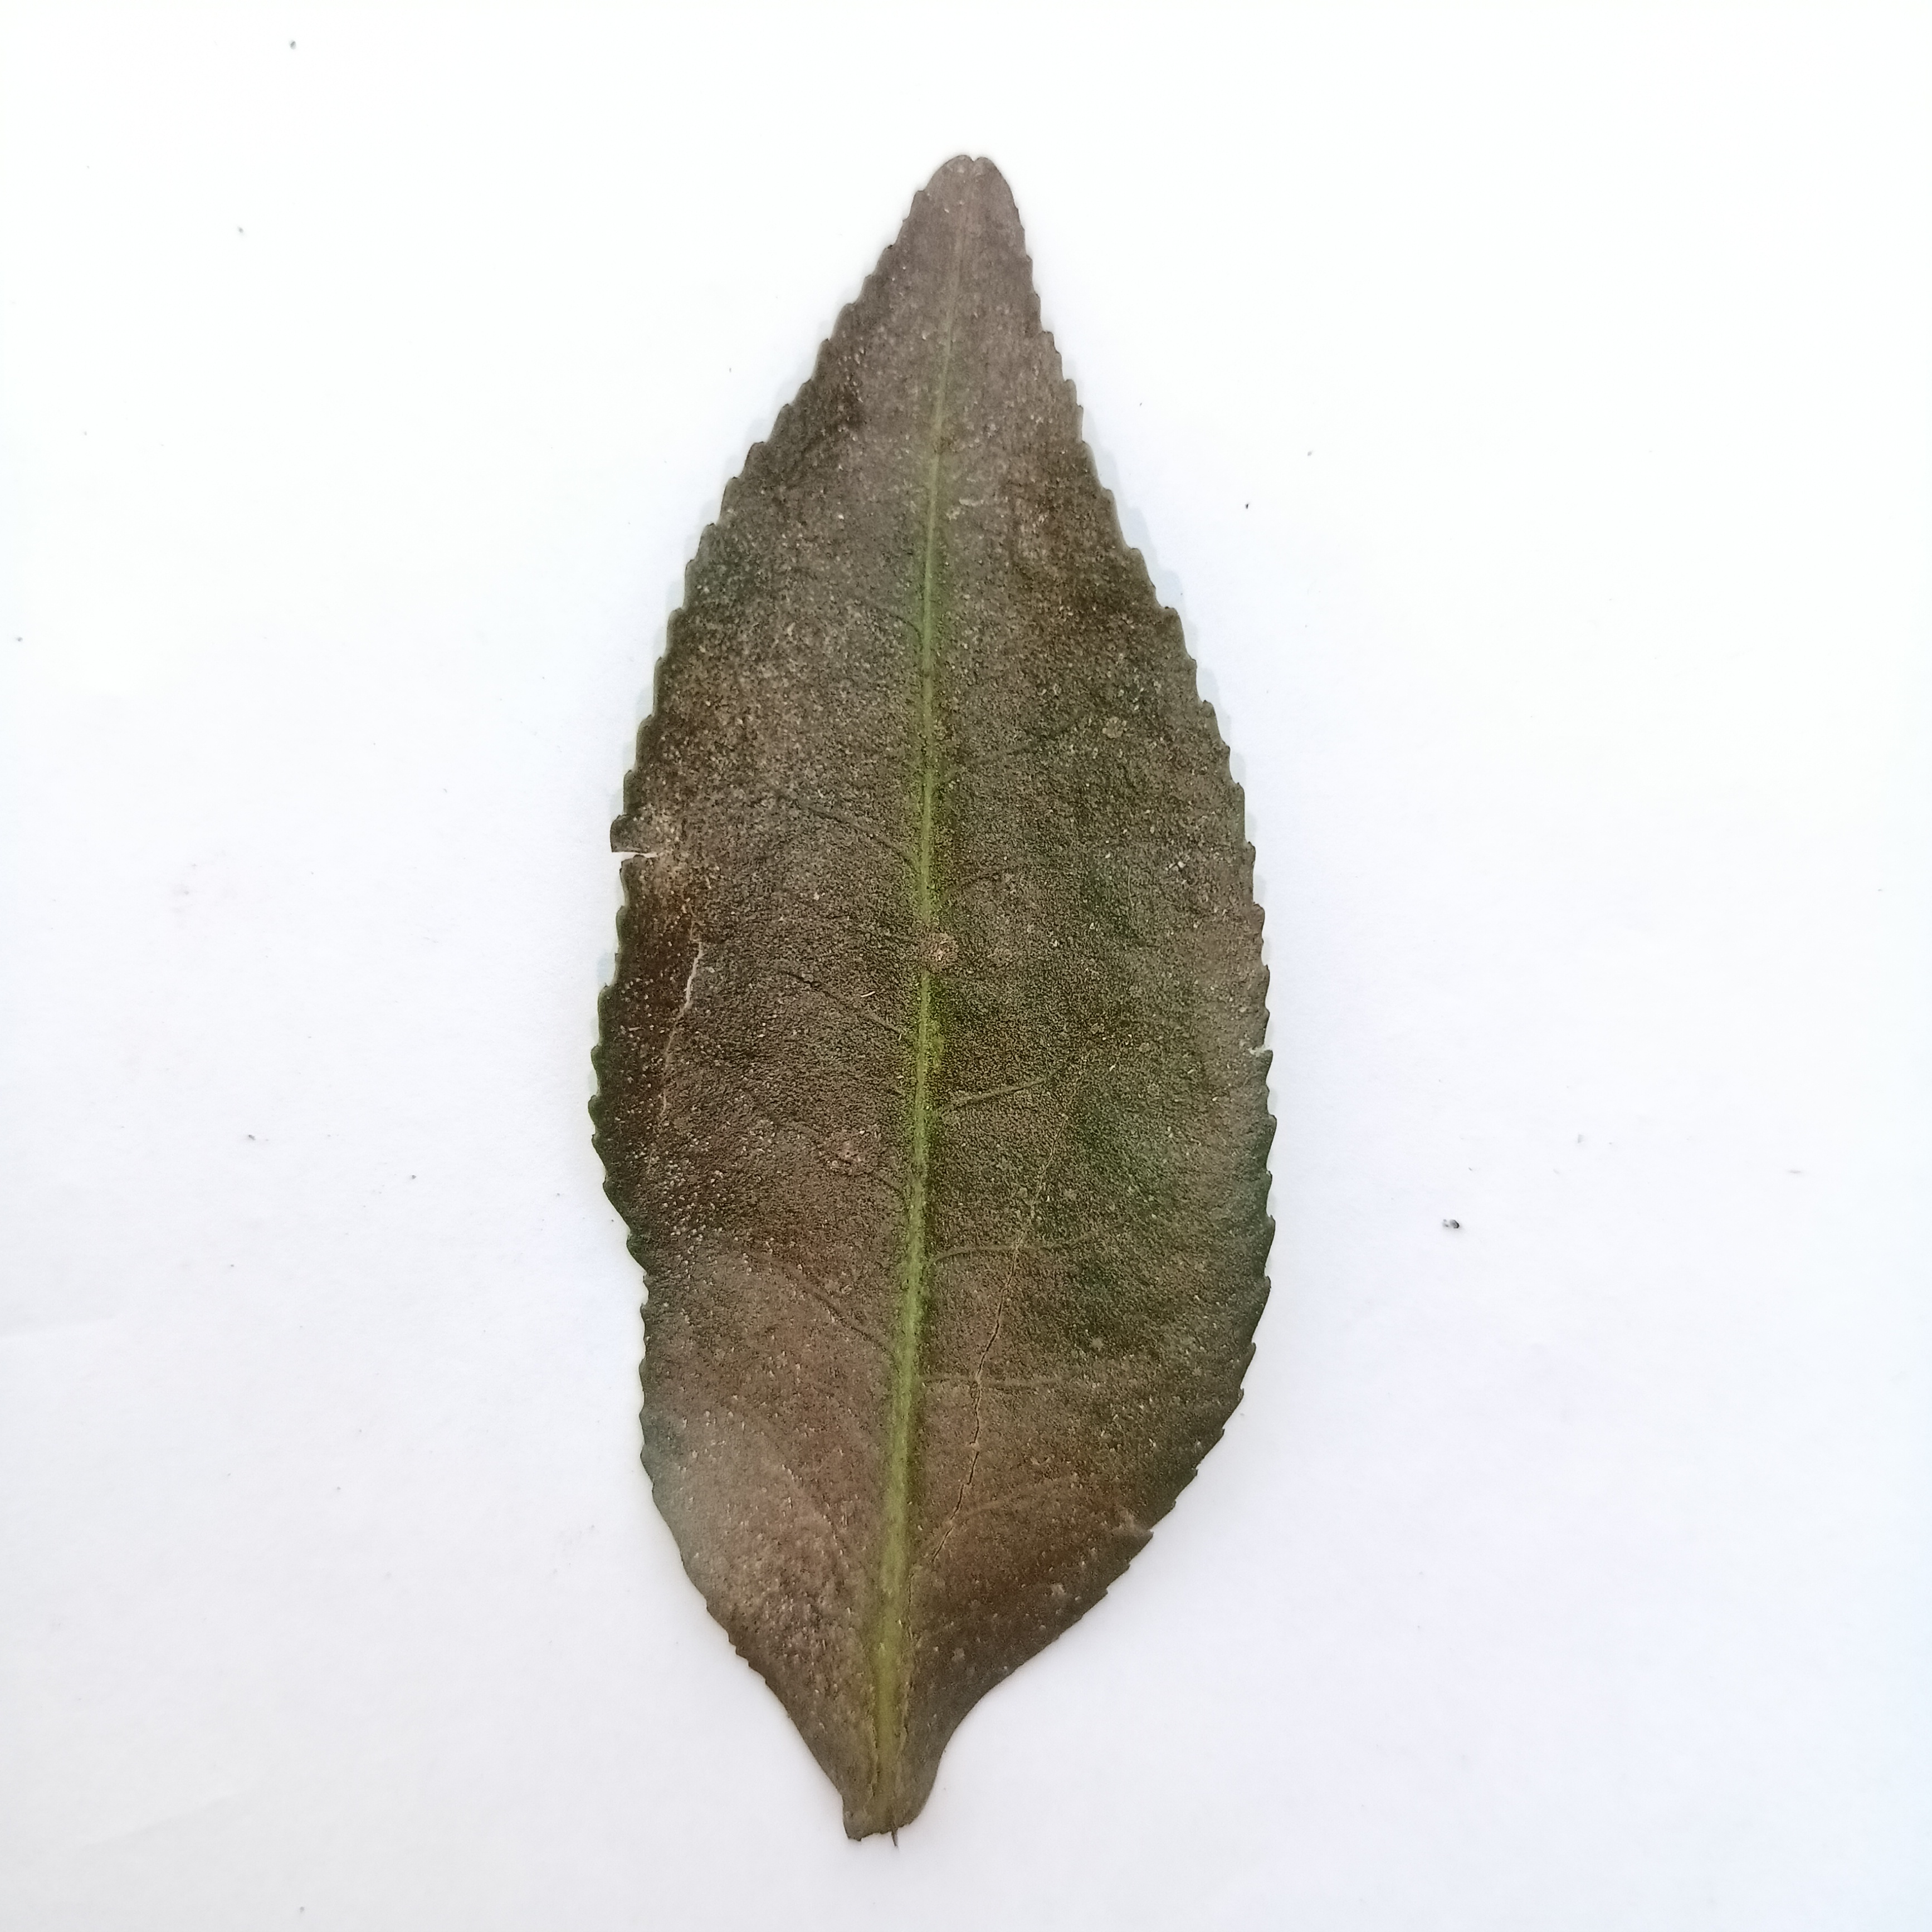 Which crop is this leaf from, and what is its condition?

tea, red rust
